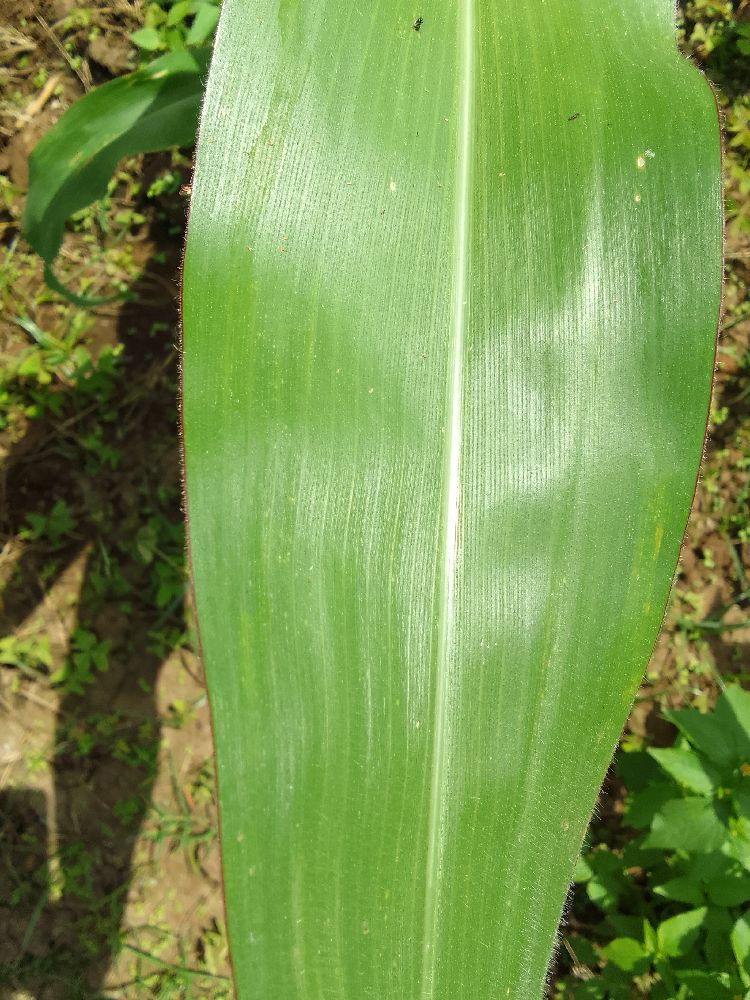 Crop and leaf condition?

maize, healthy
